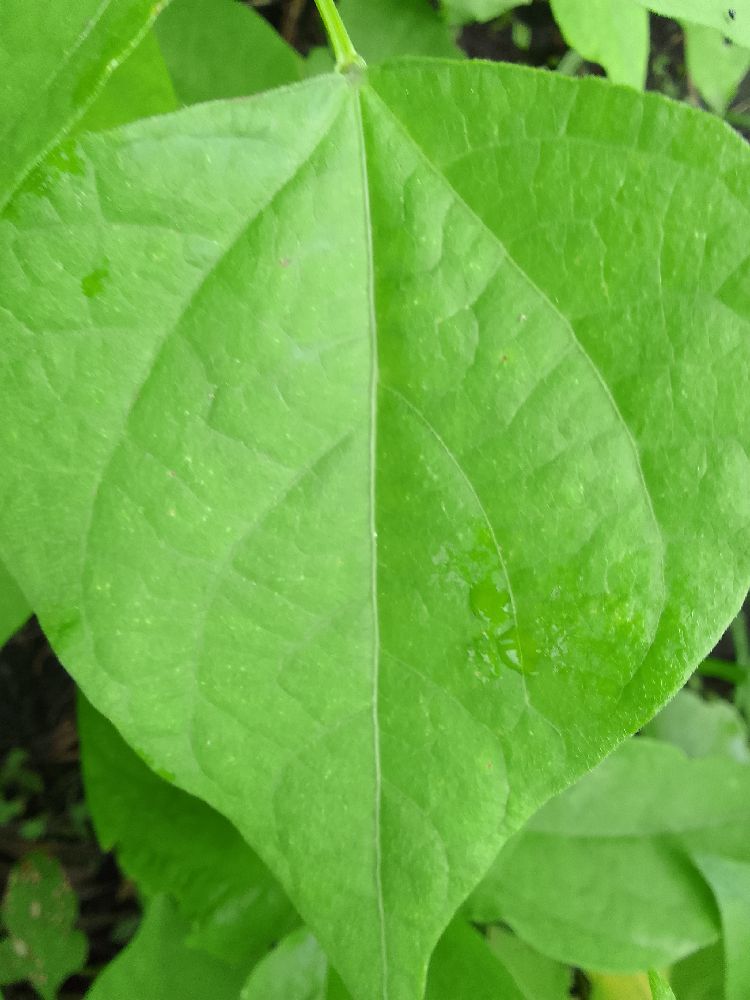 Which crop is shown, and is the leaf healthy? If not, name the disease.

common bean, healthy
